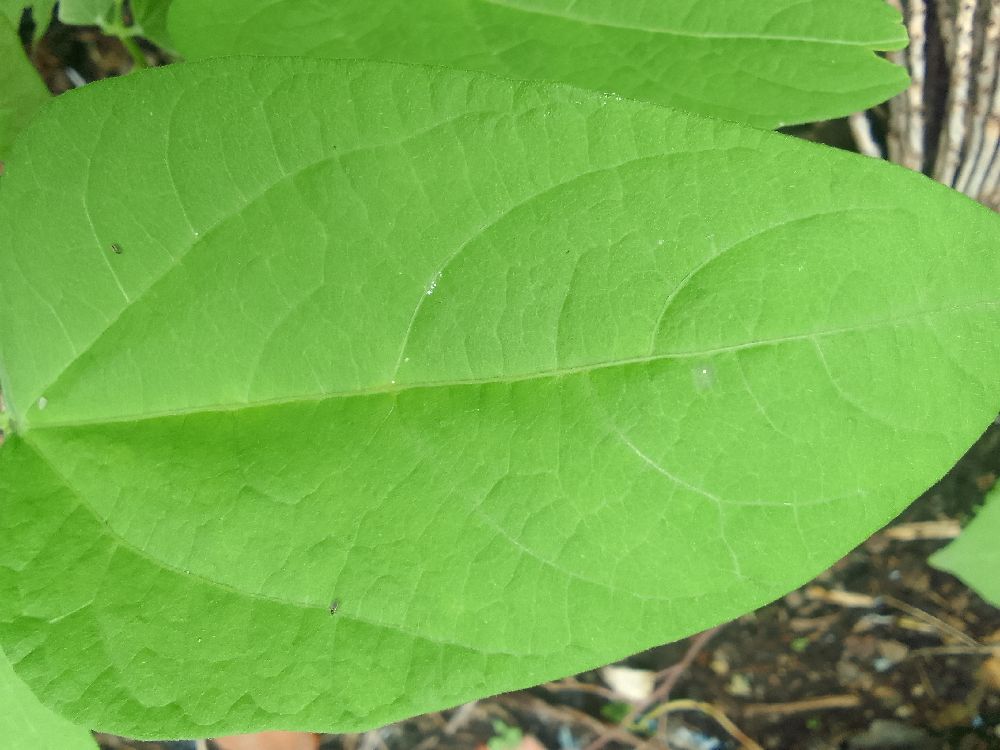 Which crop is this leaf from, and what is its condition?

common bean, healthy
